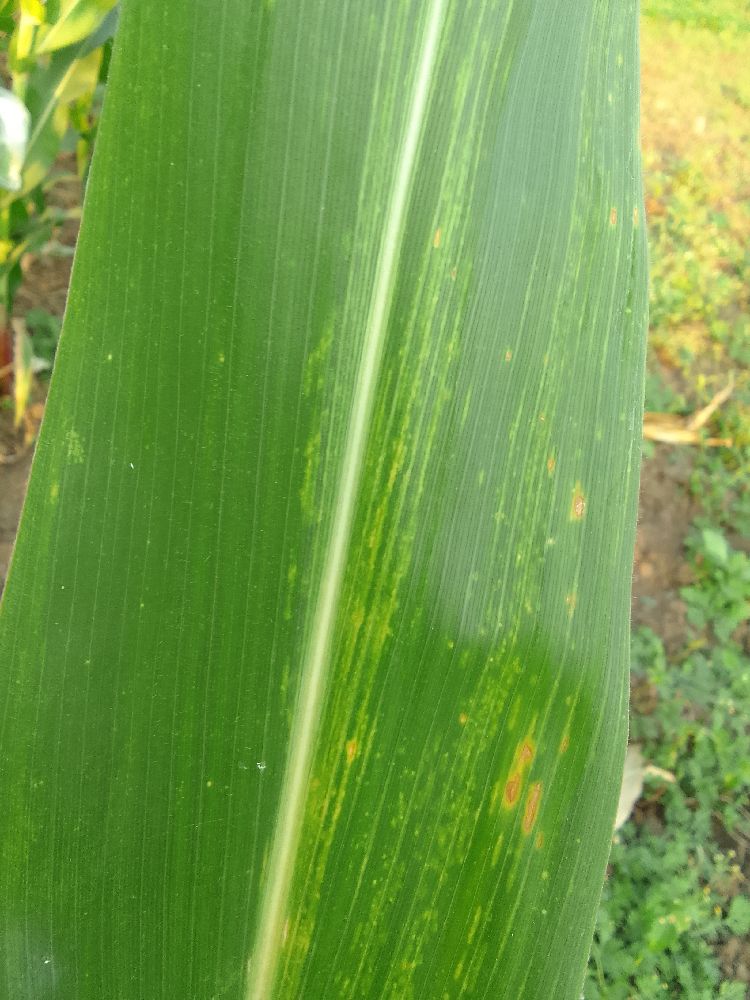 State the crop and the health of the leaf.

maize, maize lethal necrosis
